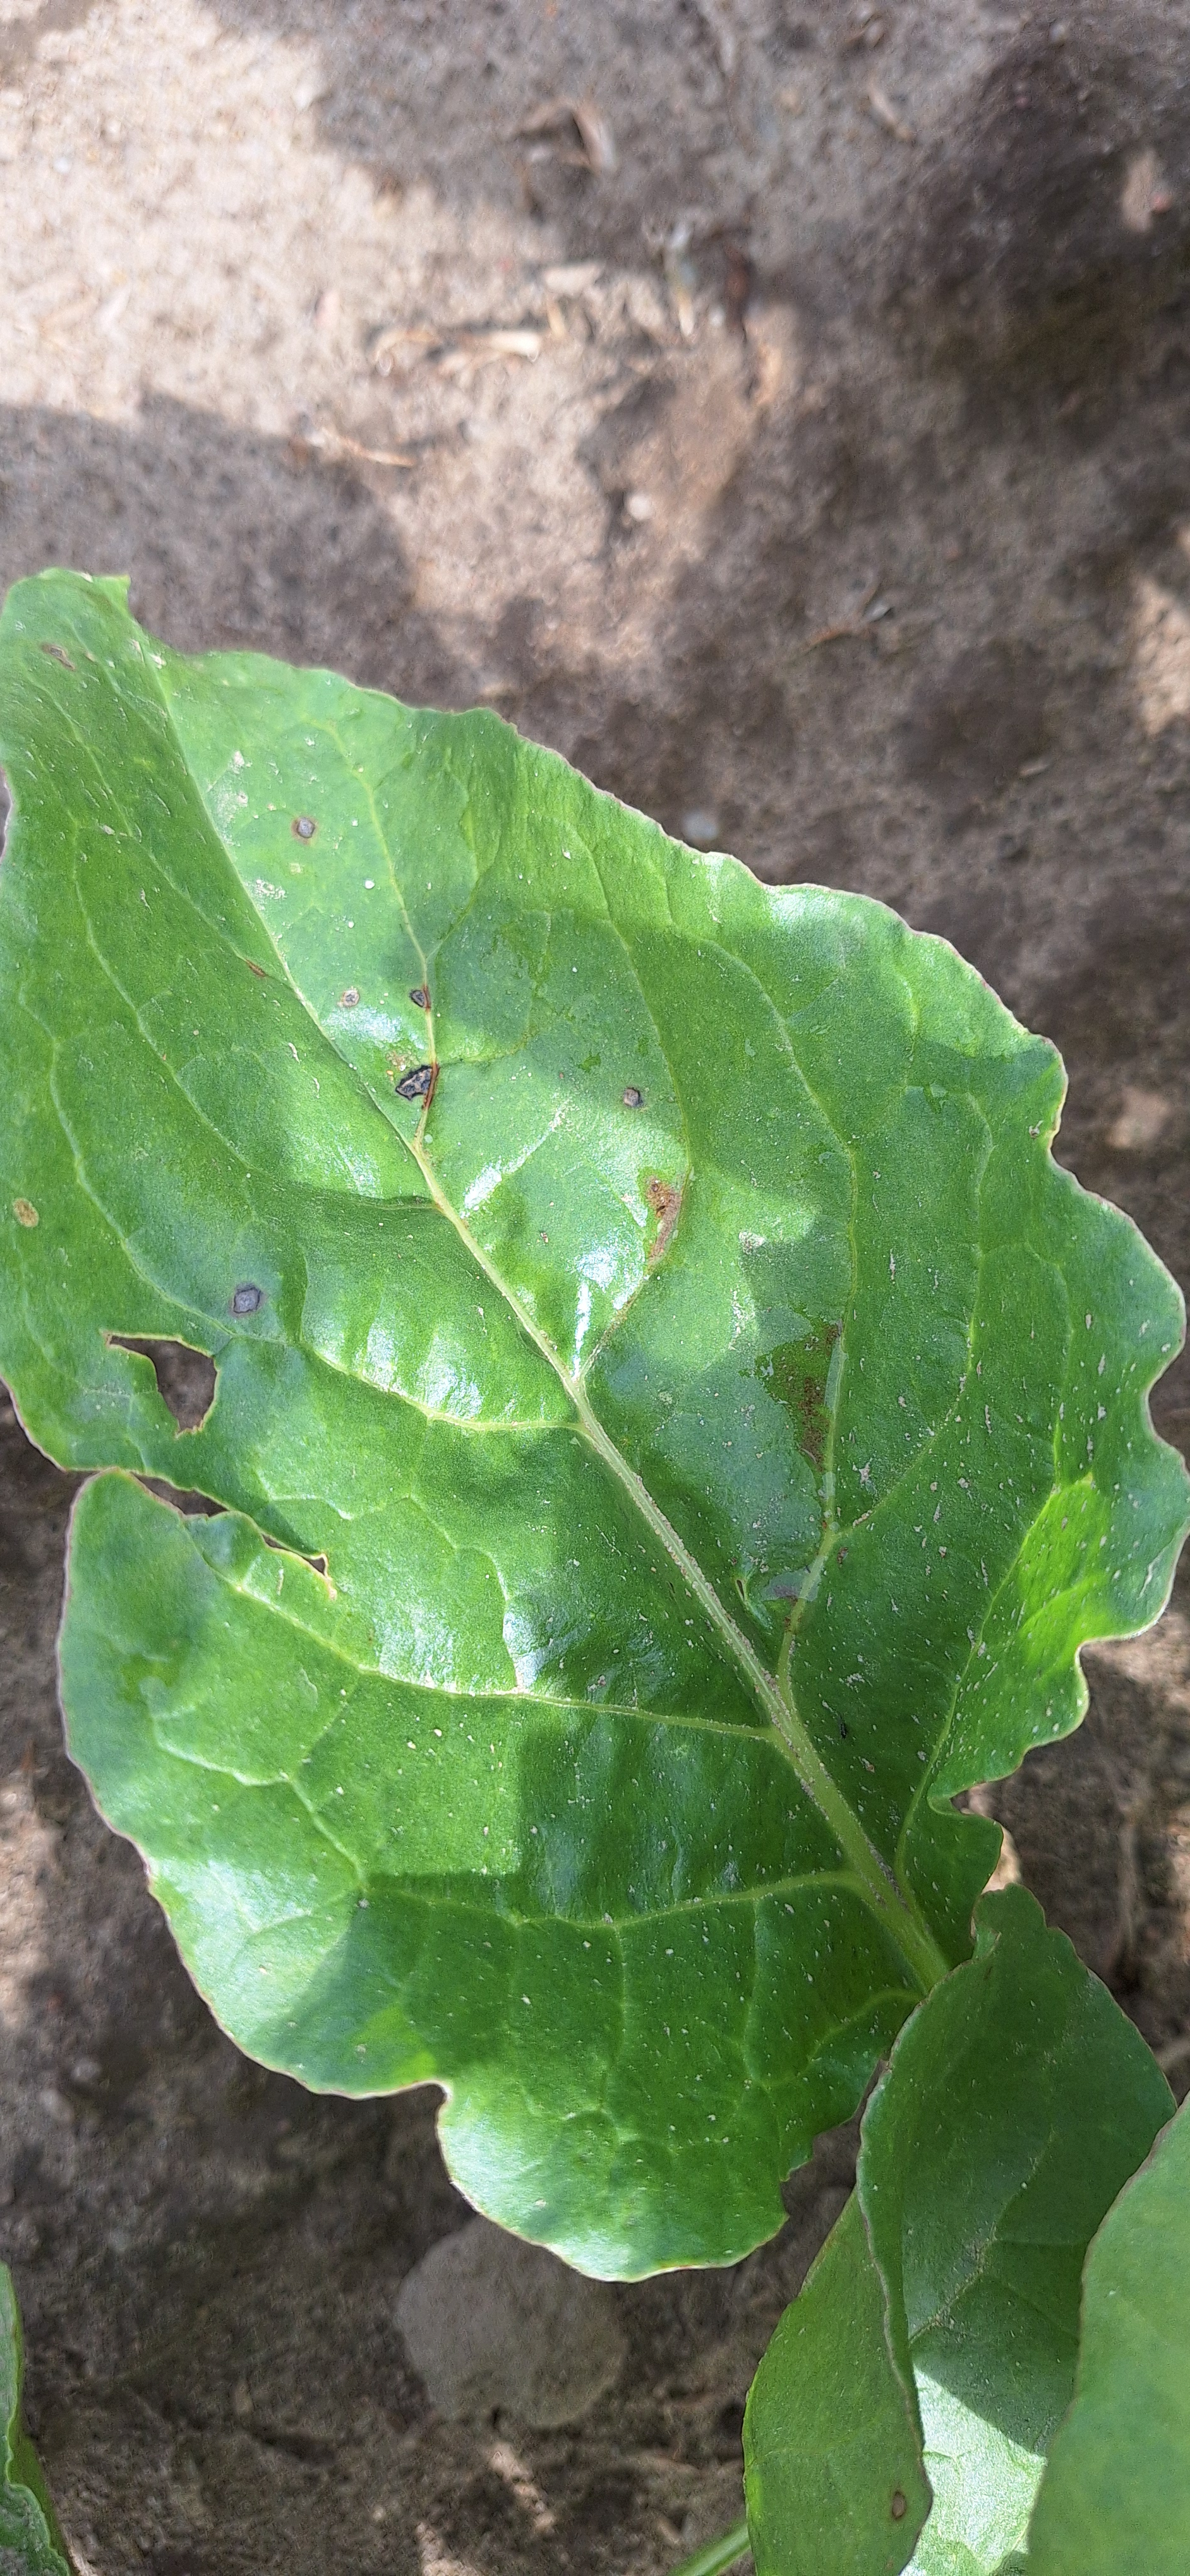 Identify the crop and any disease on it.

beet, cercospora
